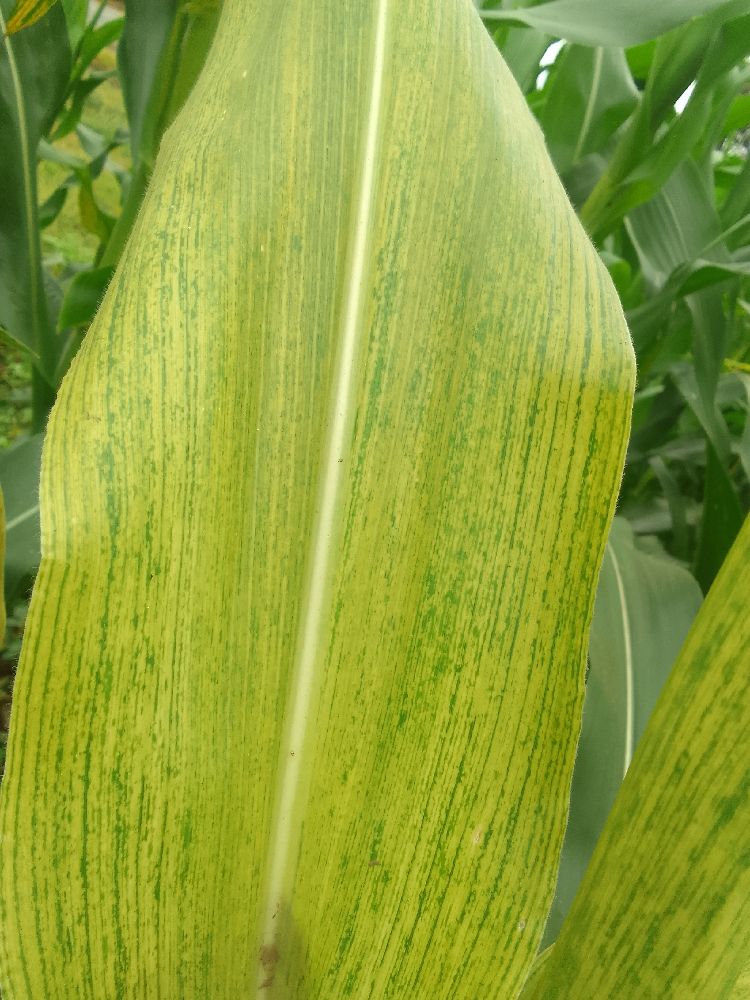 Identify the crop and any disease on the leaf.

maize, maize lethal necrosis
